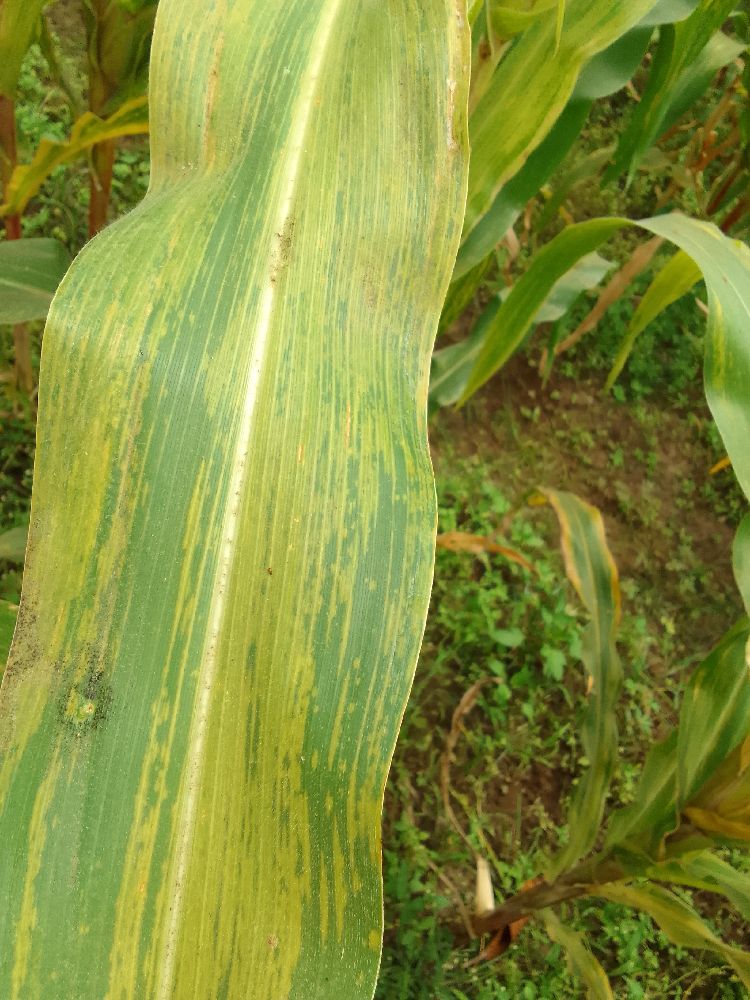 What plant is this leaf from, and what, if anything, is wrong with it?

maize, maize lethal necrosis
